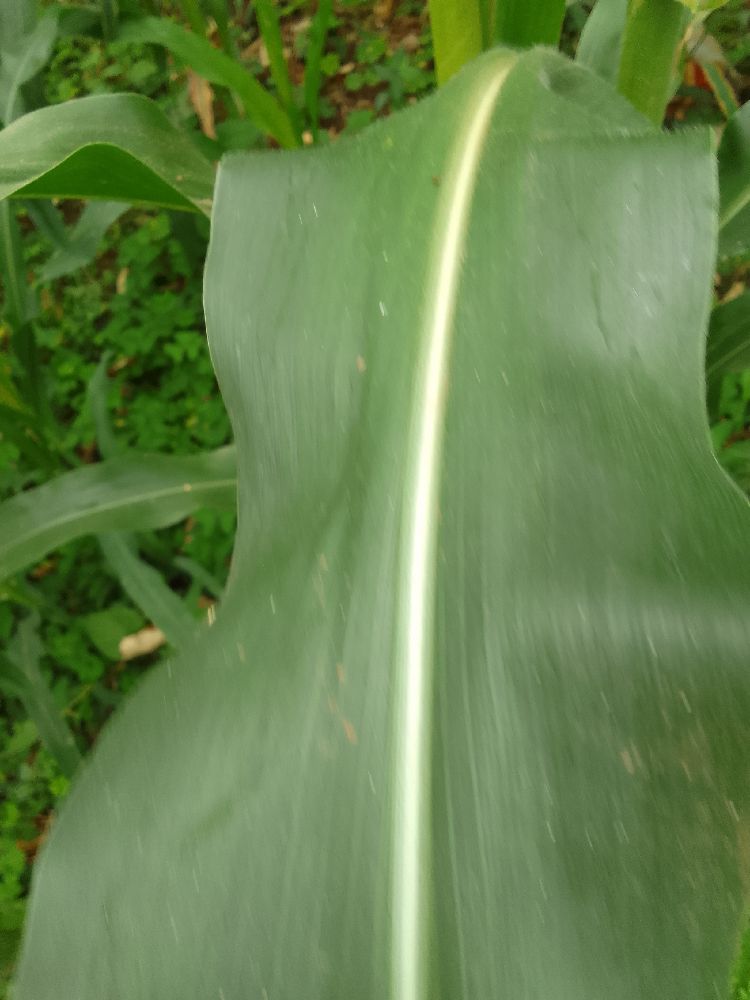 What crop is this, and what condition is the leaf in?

maize, healthy
